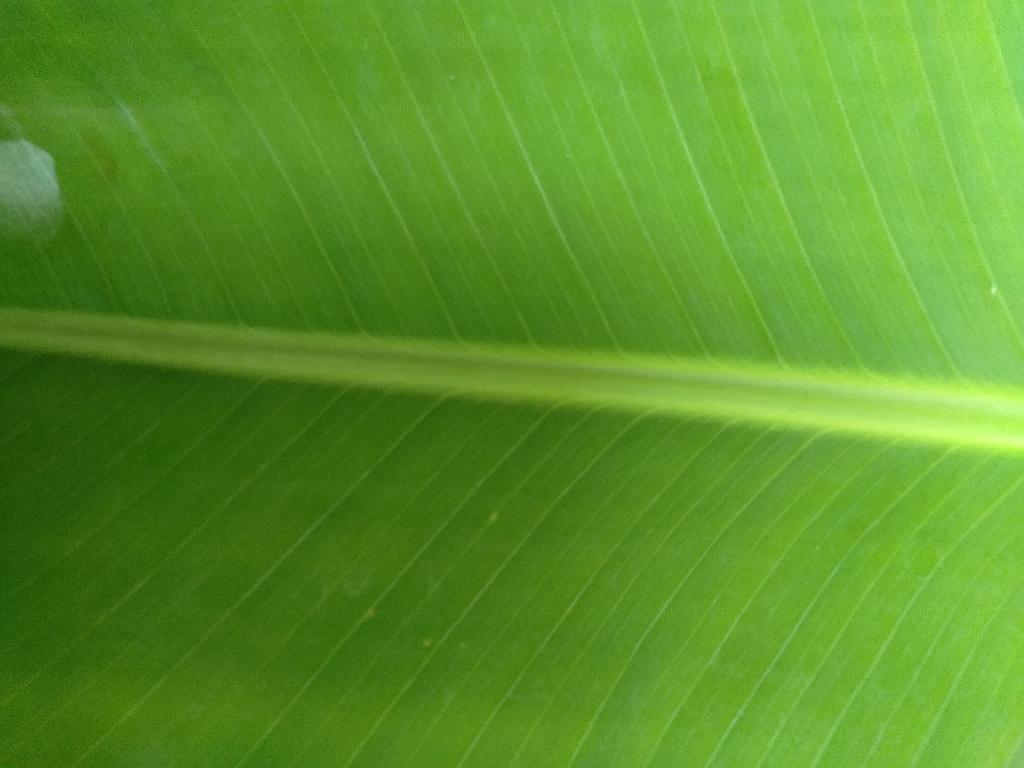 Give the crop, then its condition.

banana, healthy
